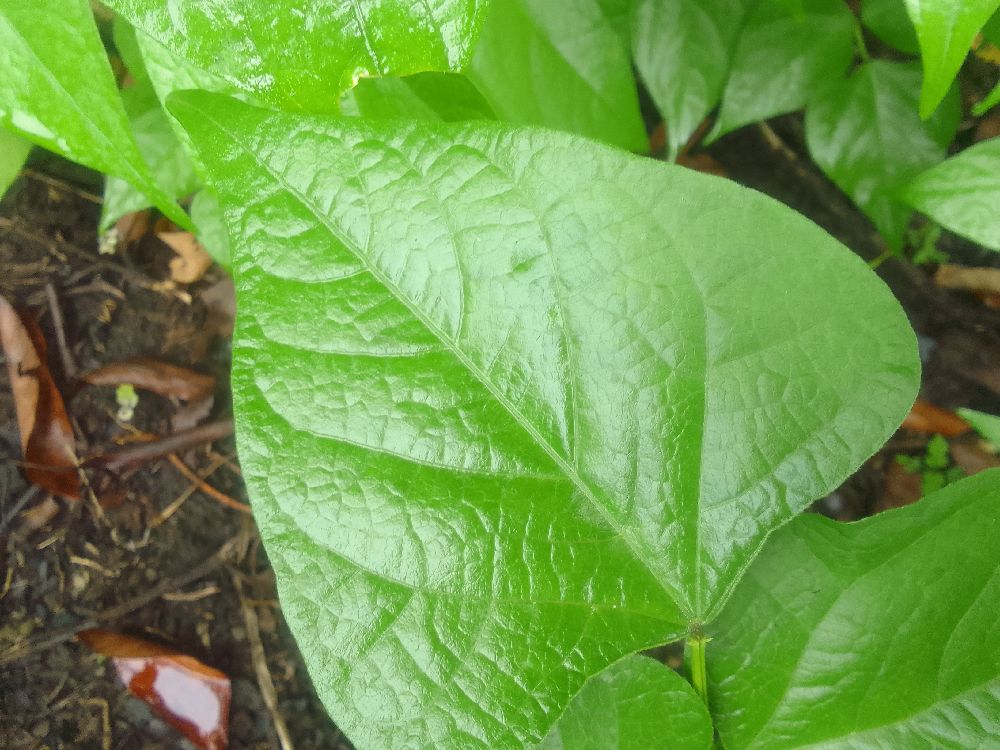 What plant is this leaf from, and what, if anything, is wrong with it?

common bean, healthy
